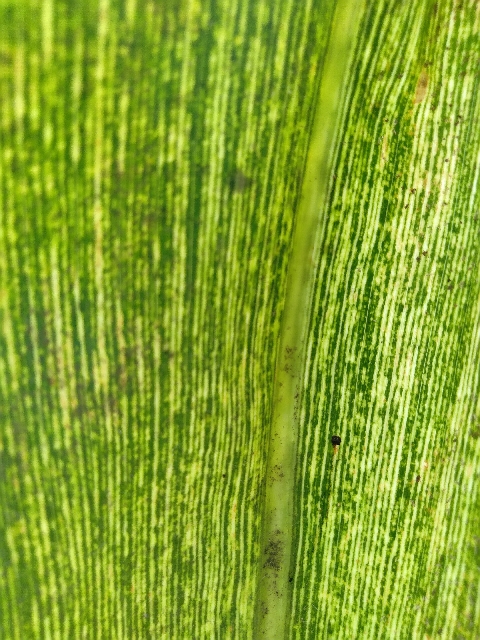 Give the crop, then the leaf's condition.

maize, maize streak virus
